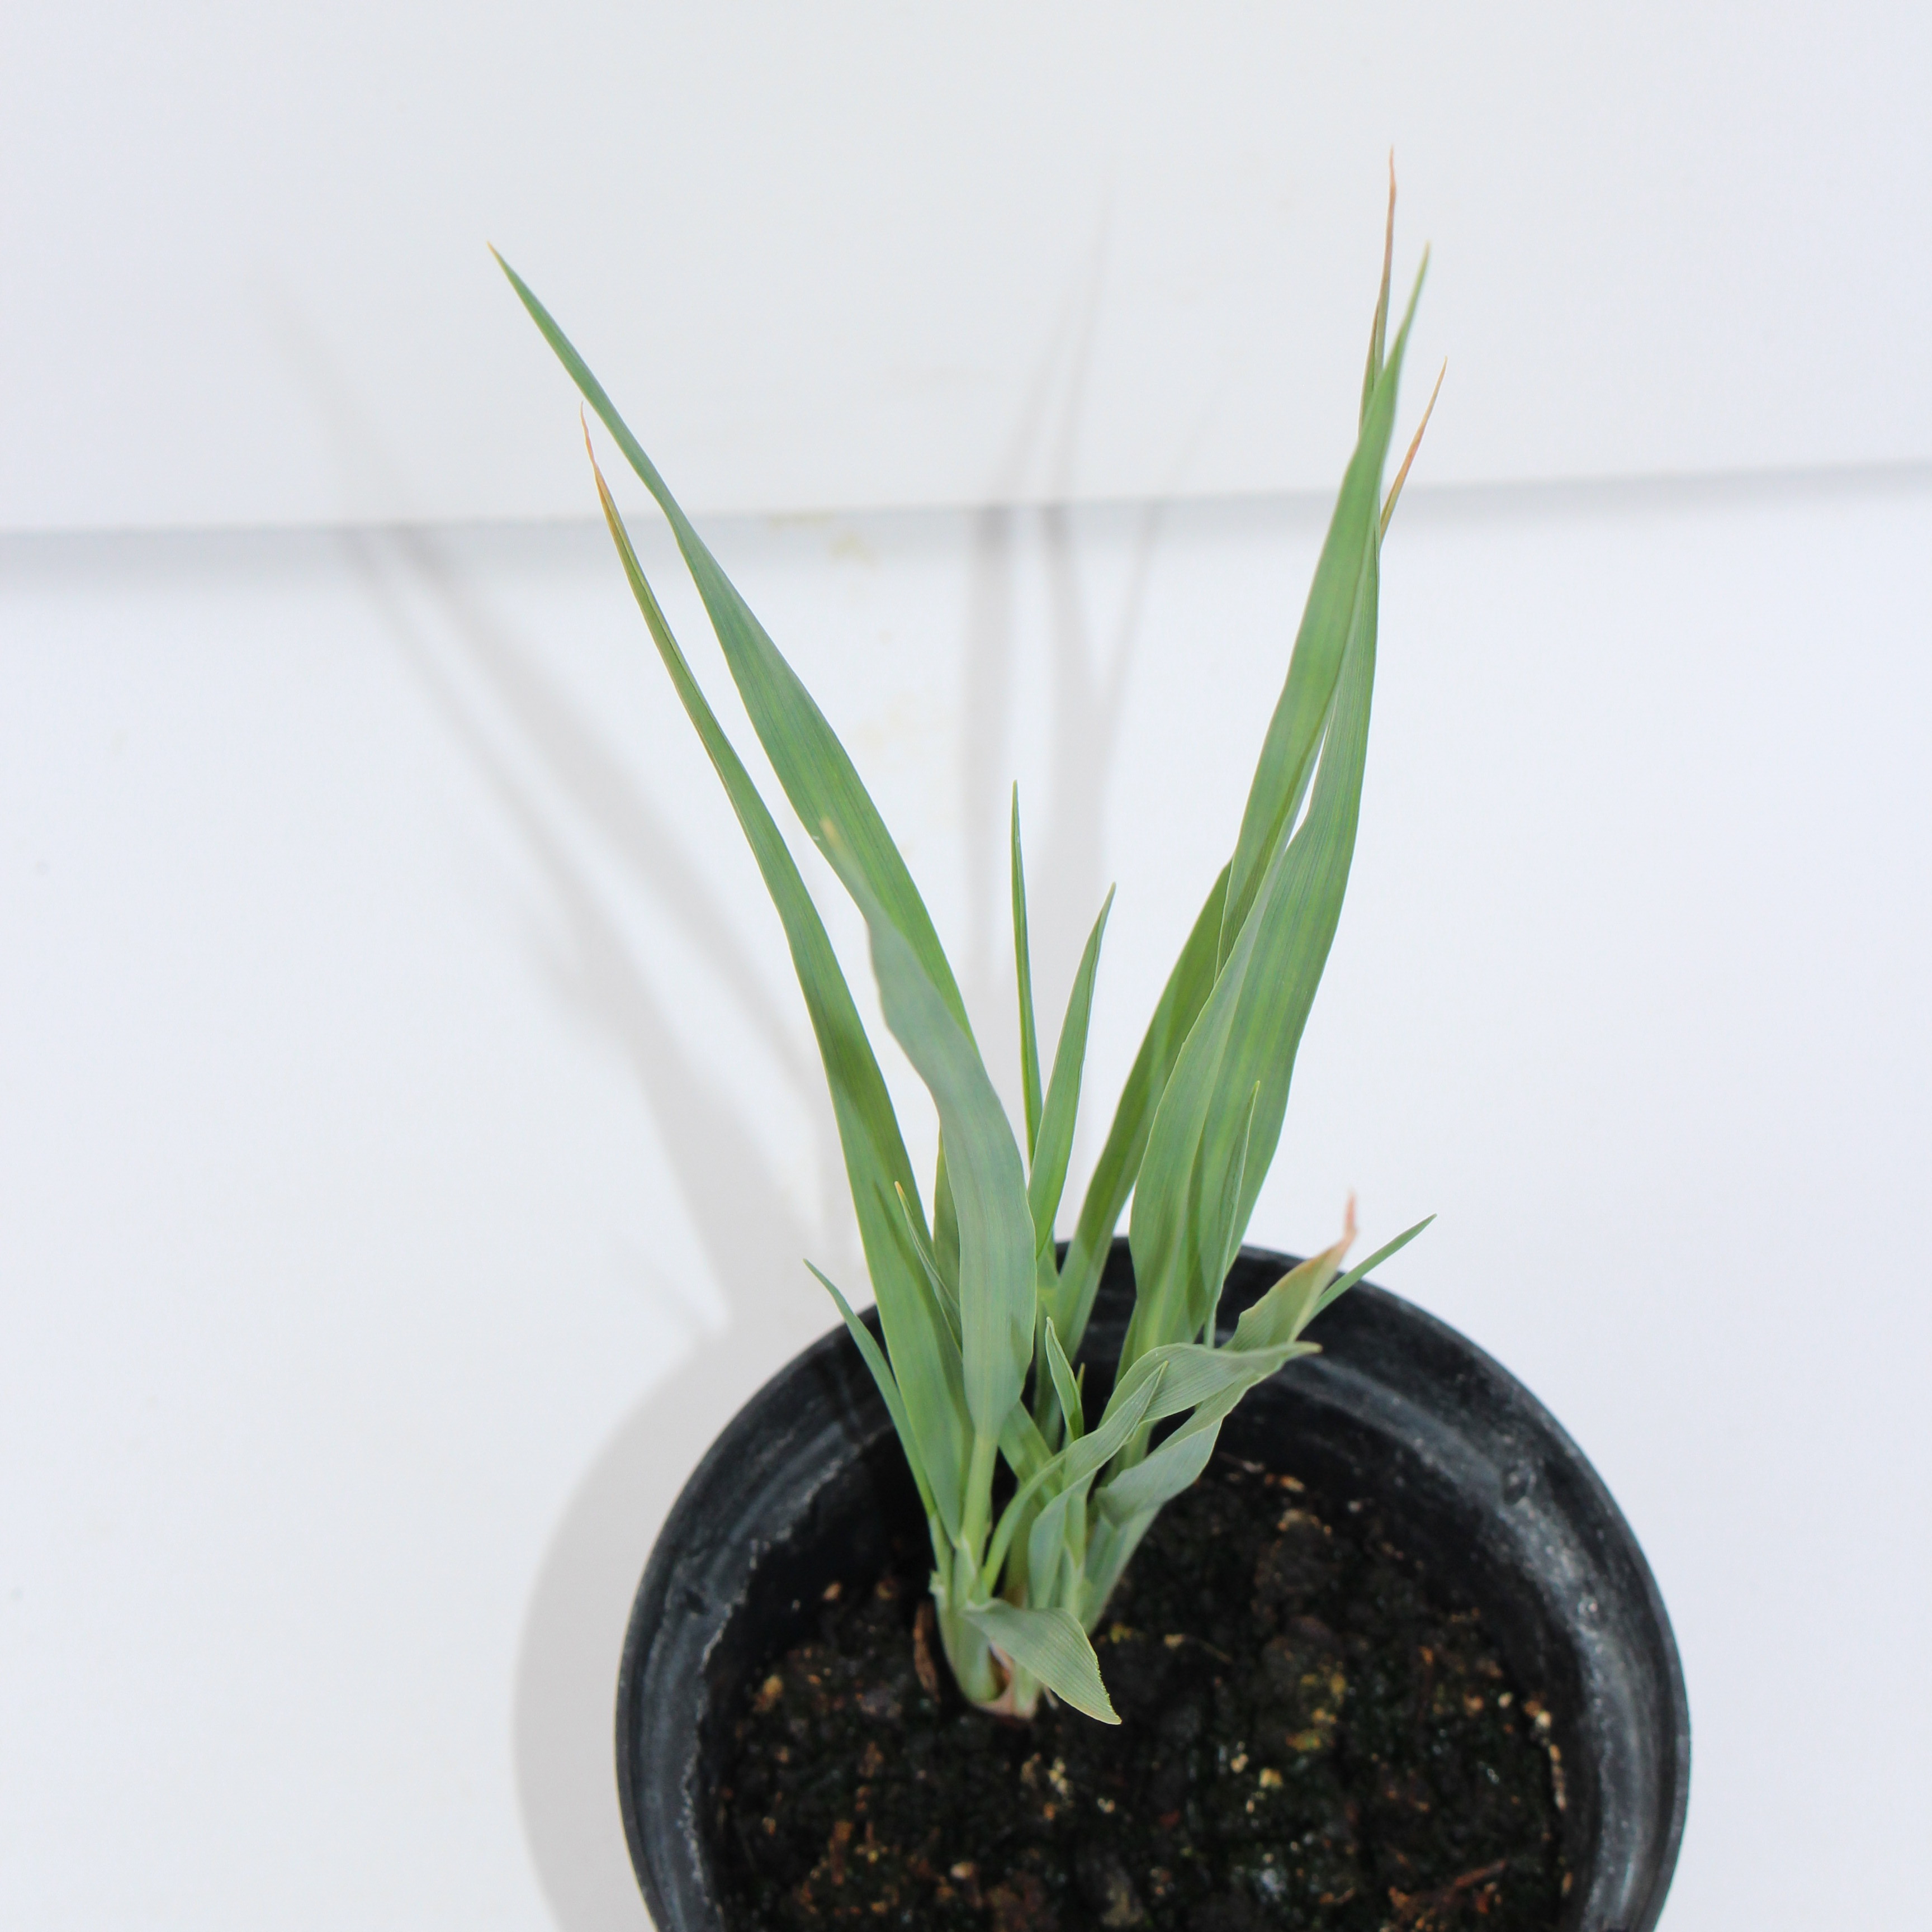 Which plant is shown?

Avena sterilis
